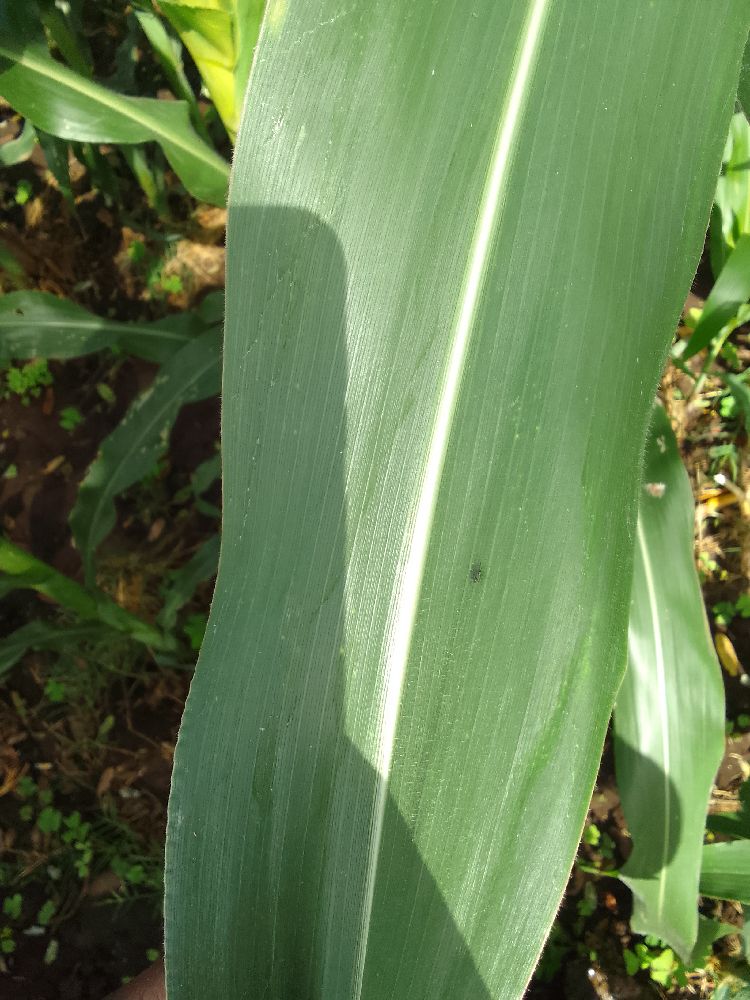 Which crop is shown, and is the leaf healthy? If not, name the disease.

maize, healthy
